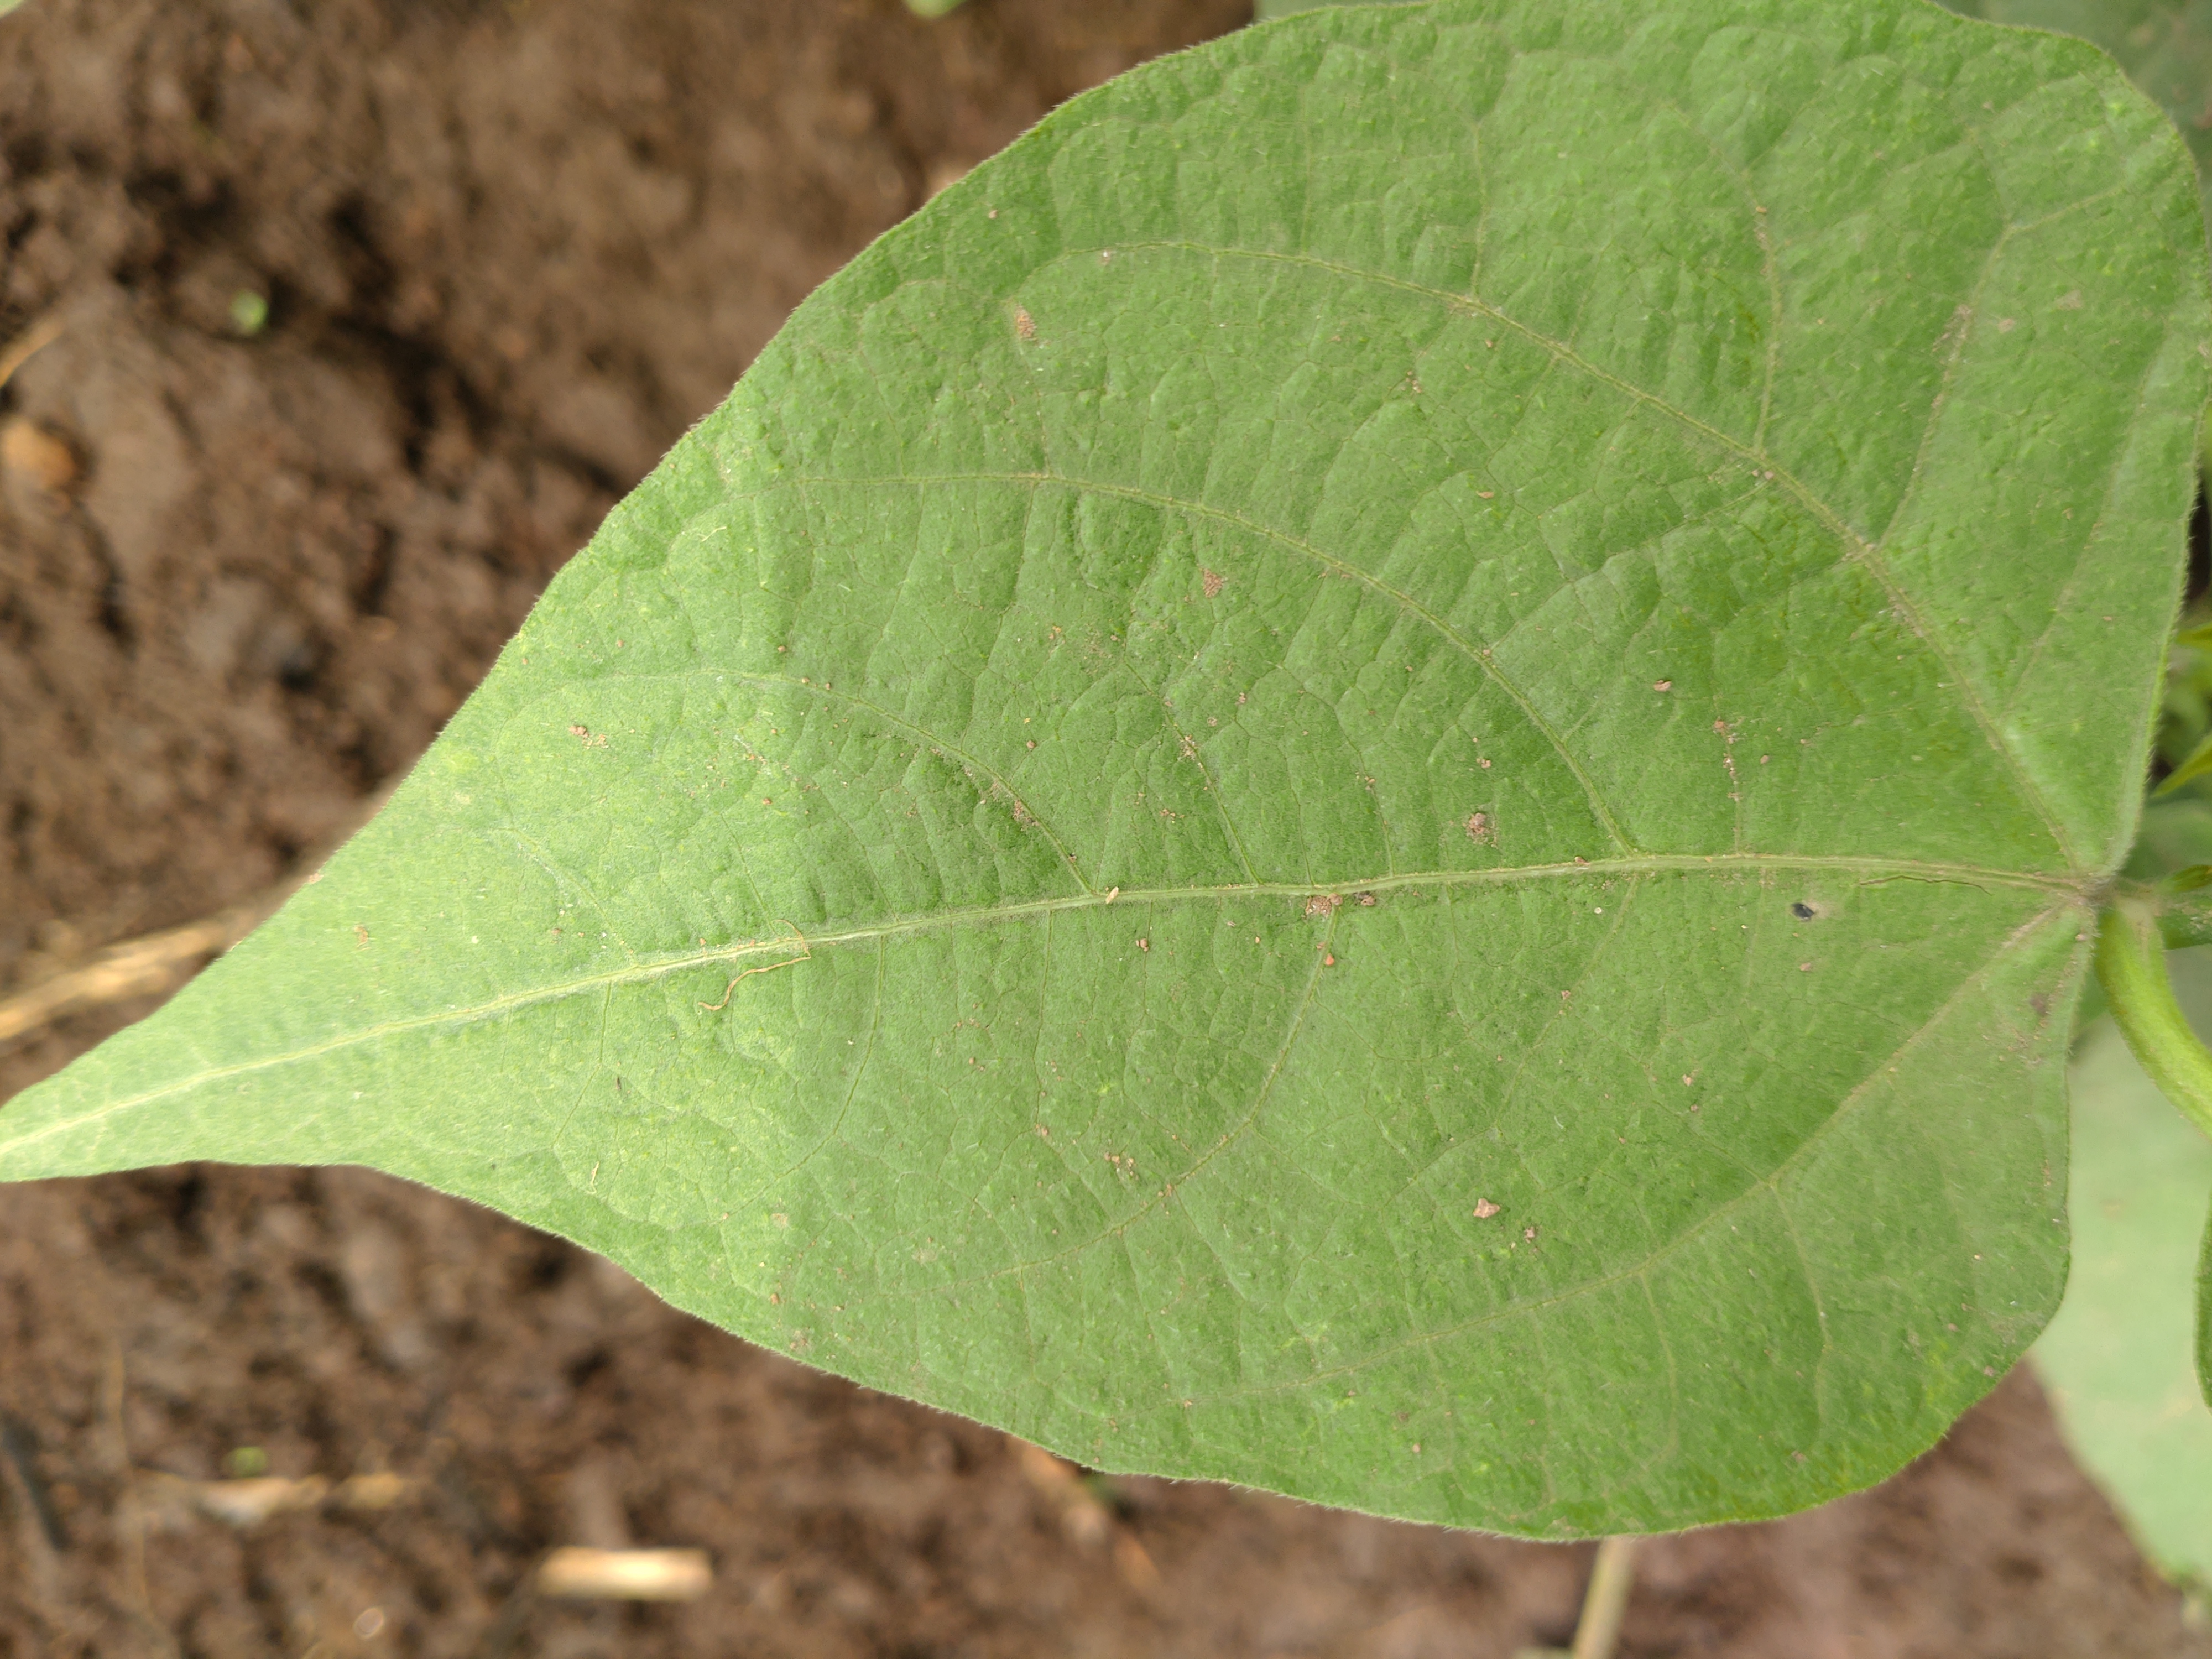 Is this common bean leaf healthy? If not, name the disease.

healthy
